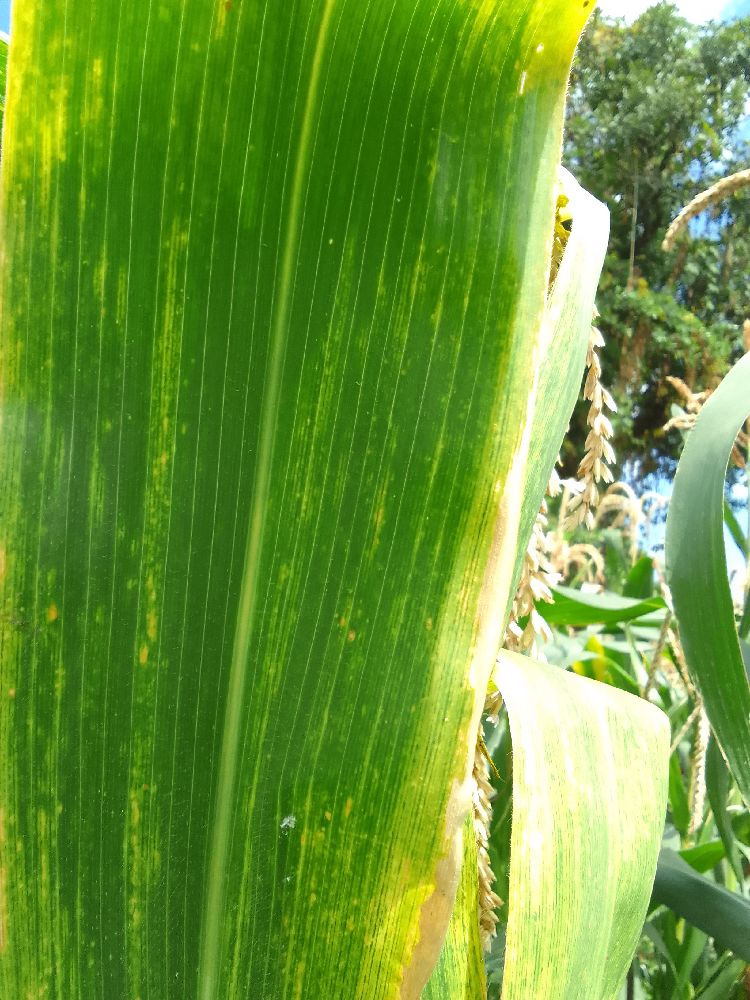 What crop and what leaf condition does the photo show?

maize, maize lethal necrosis
